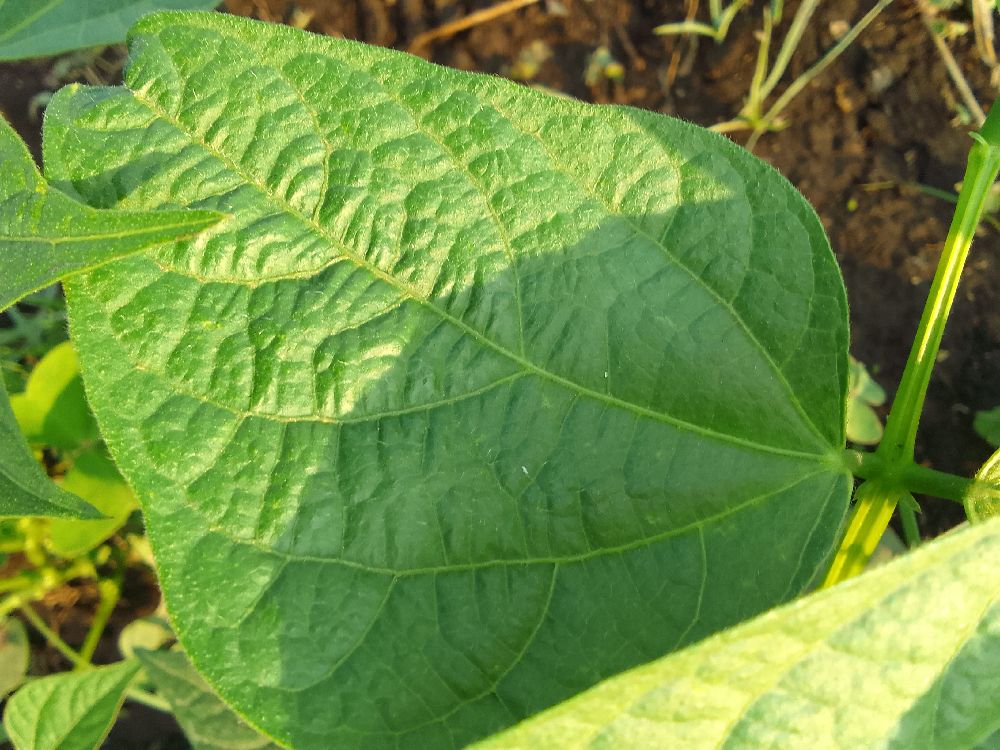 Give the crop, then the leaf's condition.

common bean, healthy
